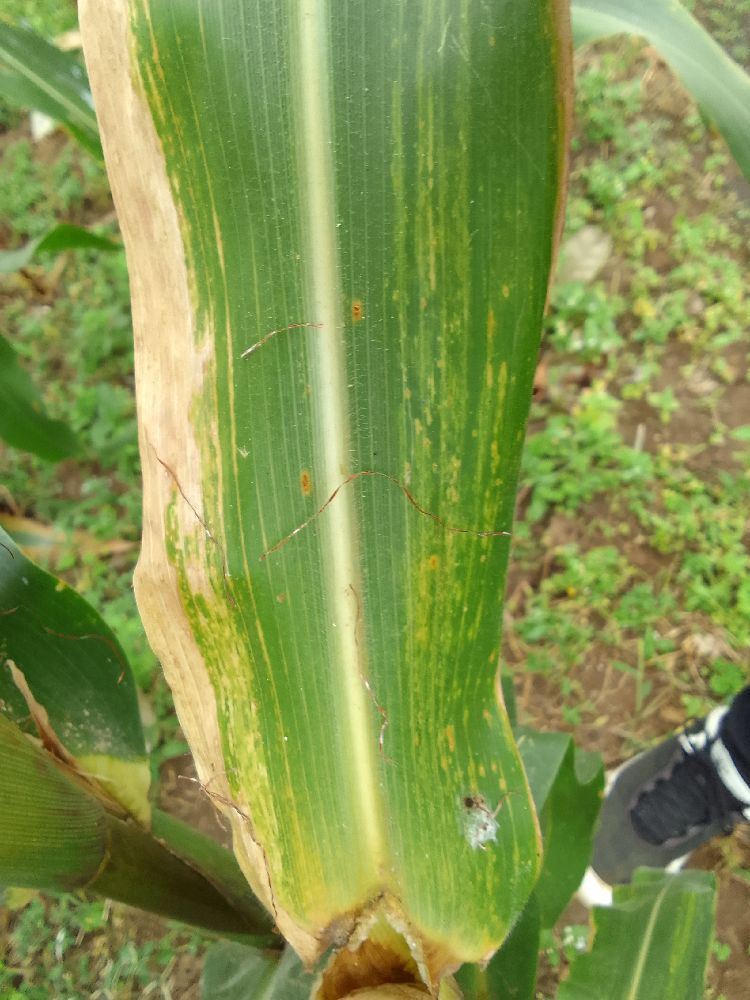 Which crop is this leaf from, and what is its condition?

maize, maize lethal necrosis
